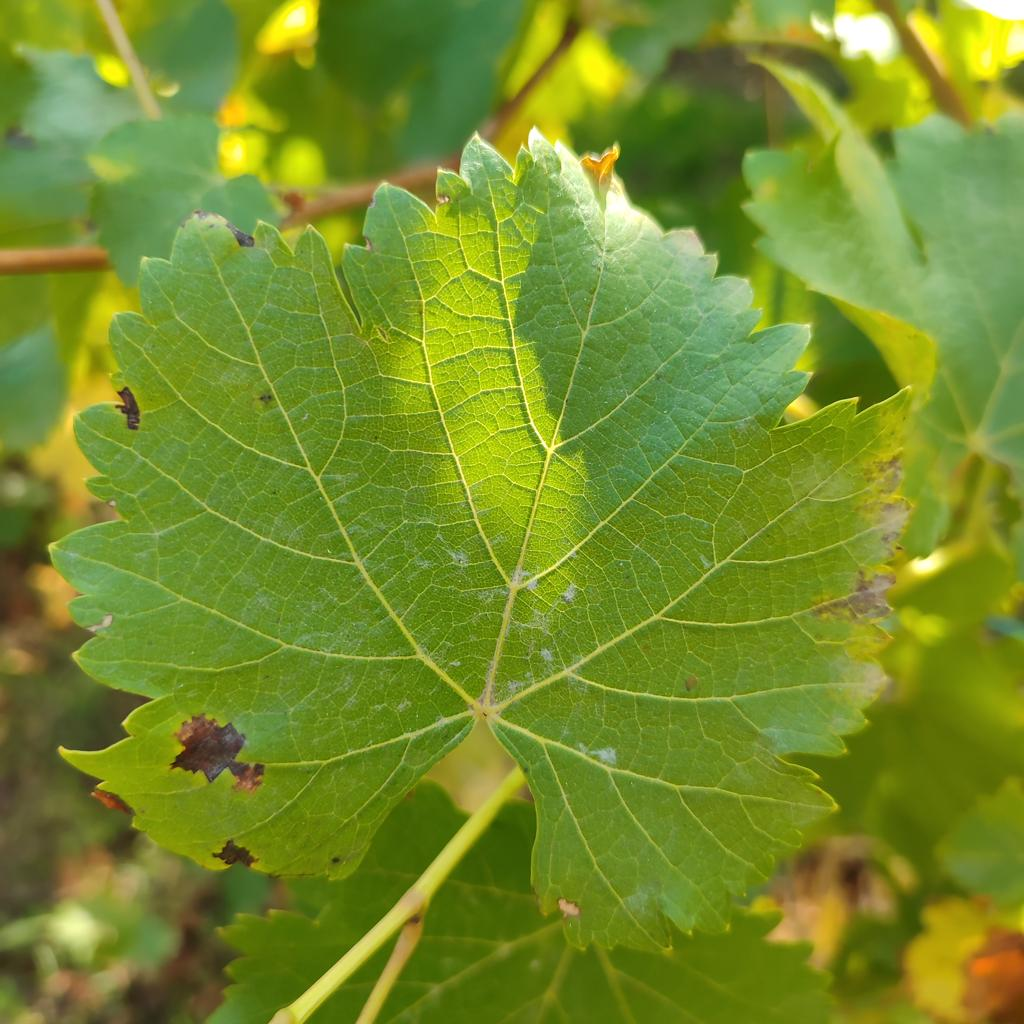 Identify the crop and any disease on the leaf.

grapevine, powdery mildew
